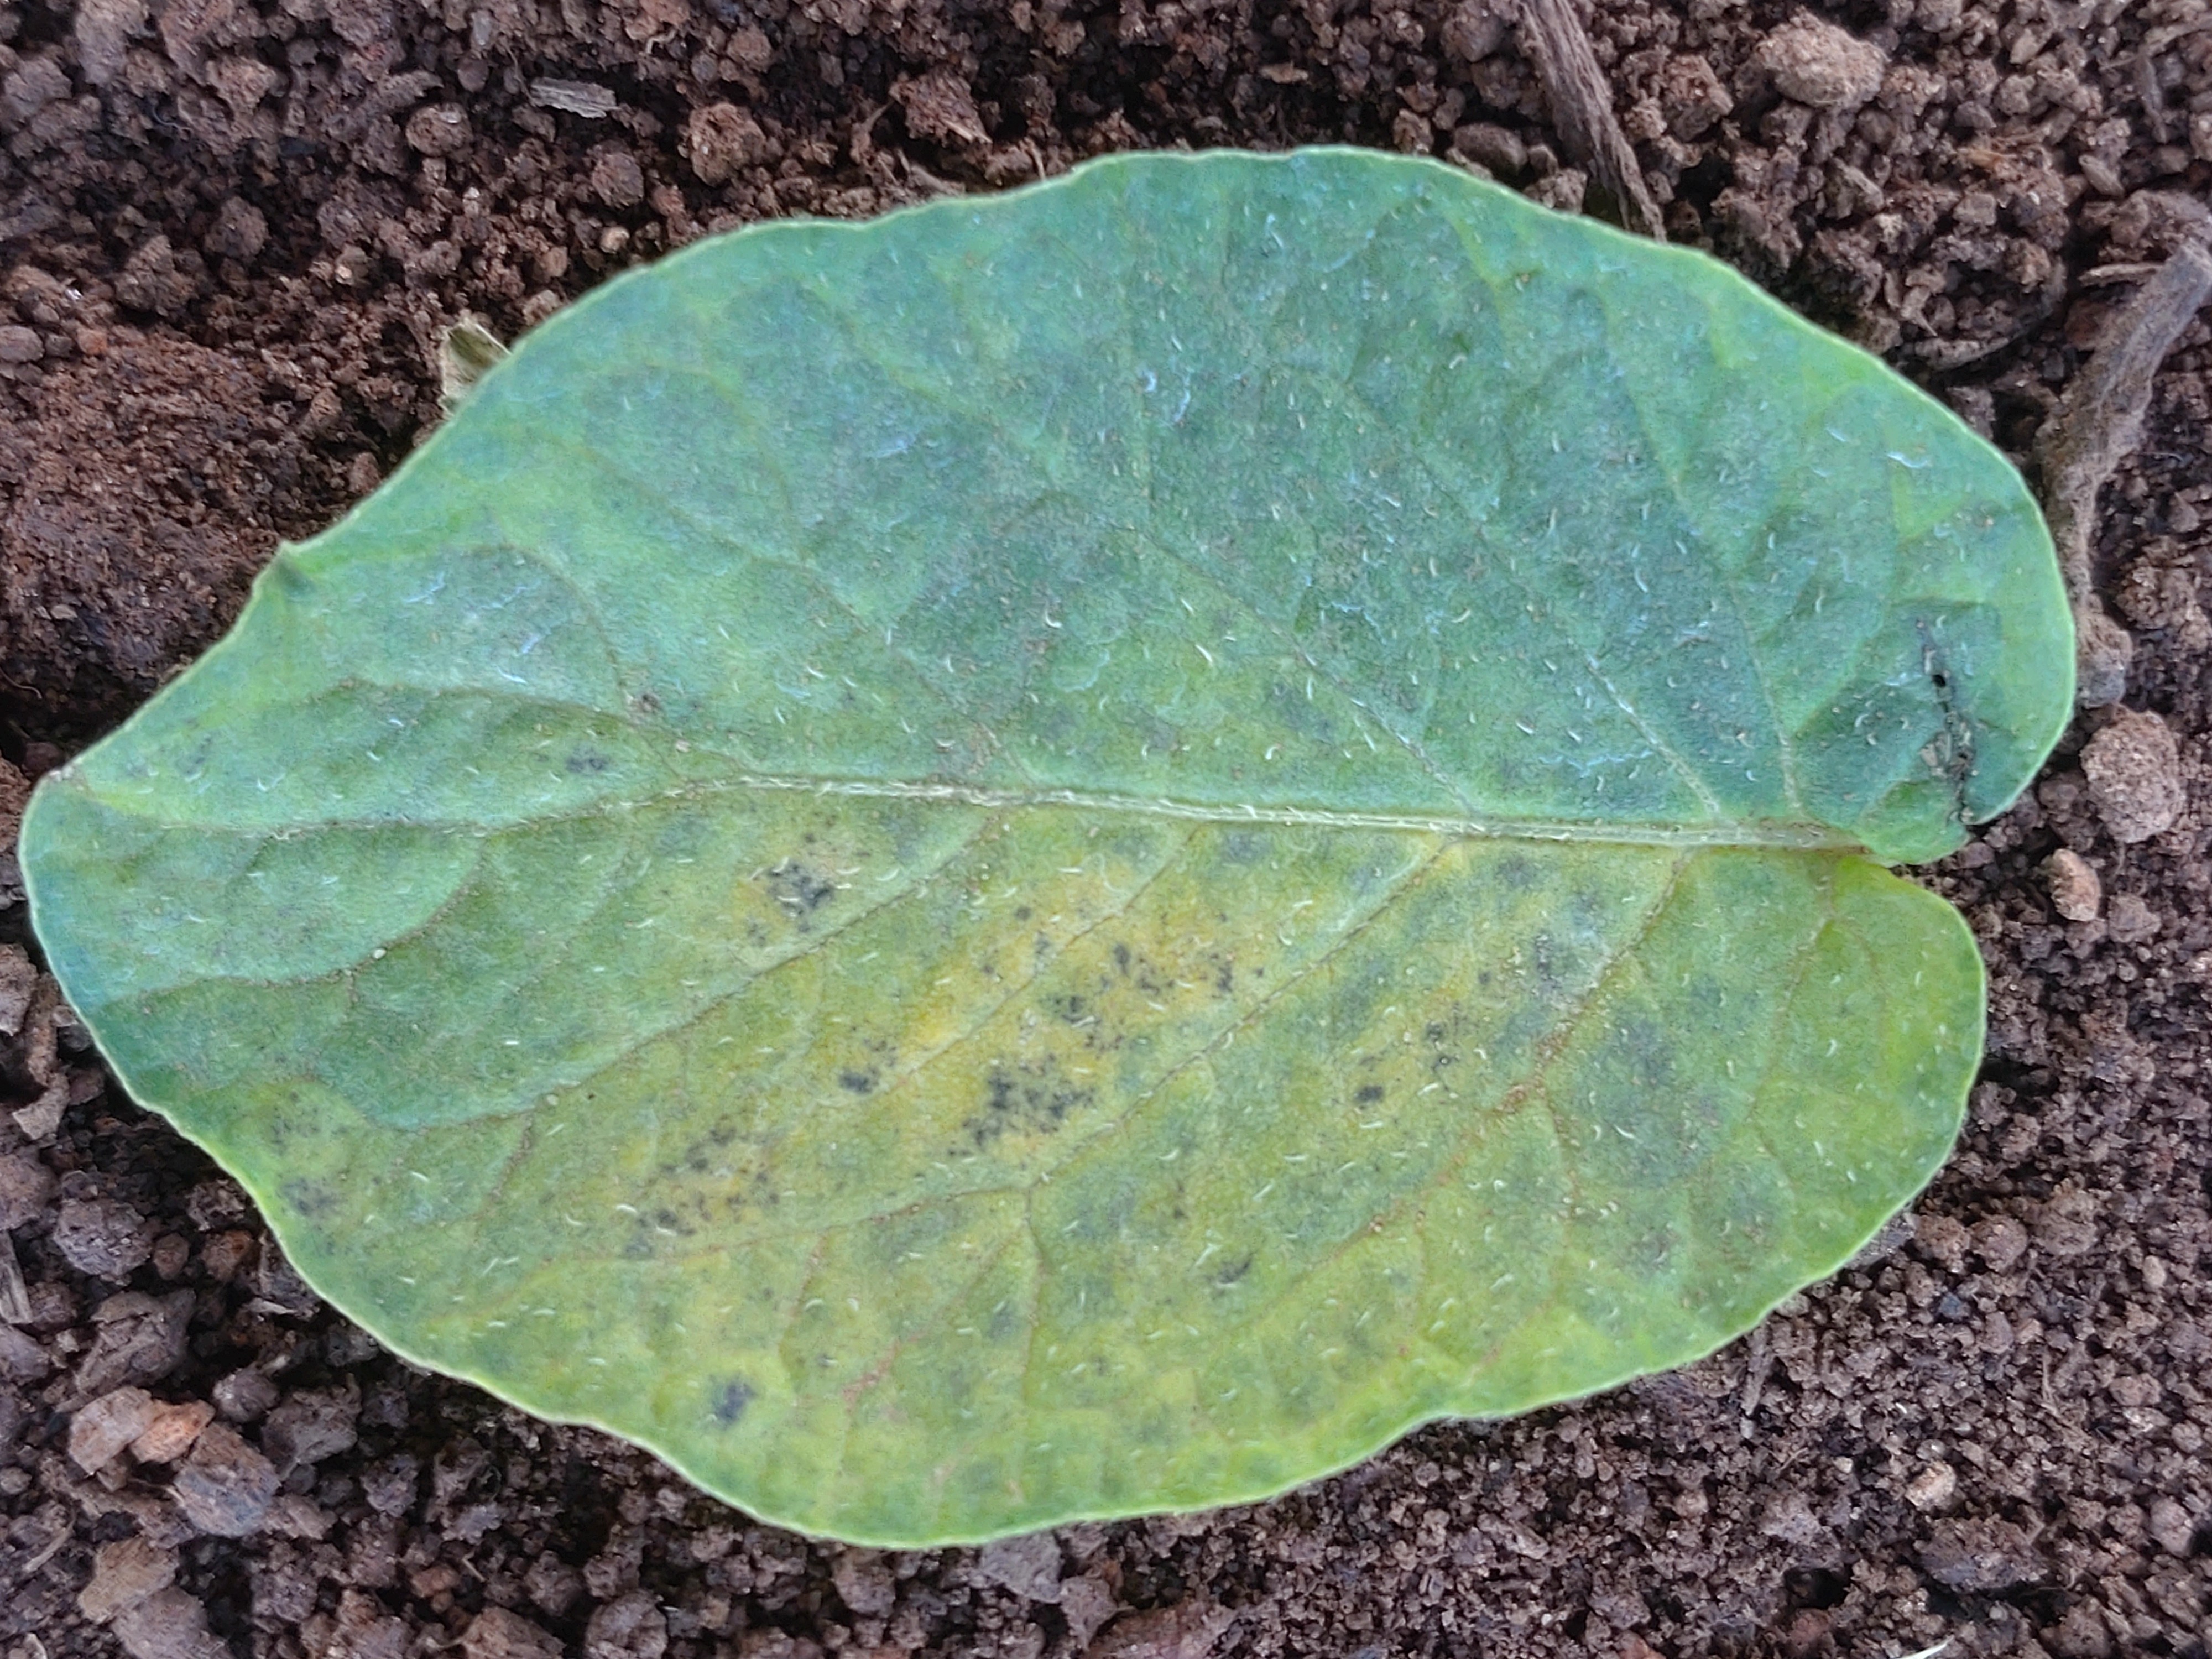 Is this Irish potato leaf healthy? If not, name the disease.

late blight
